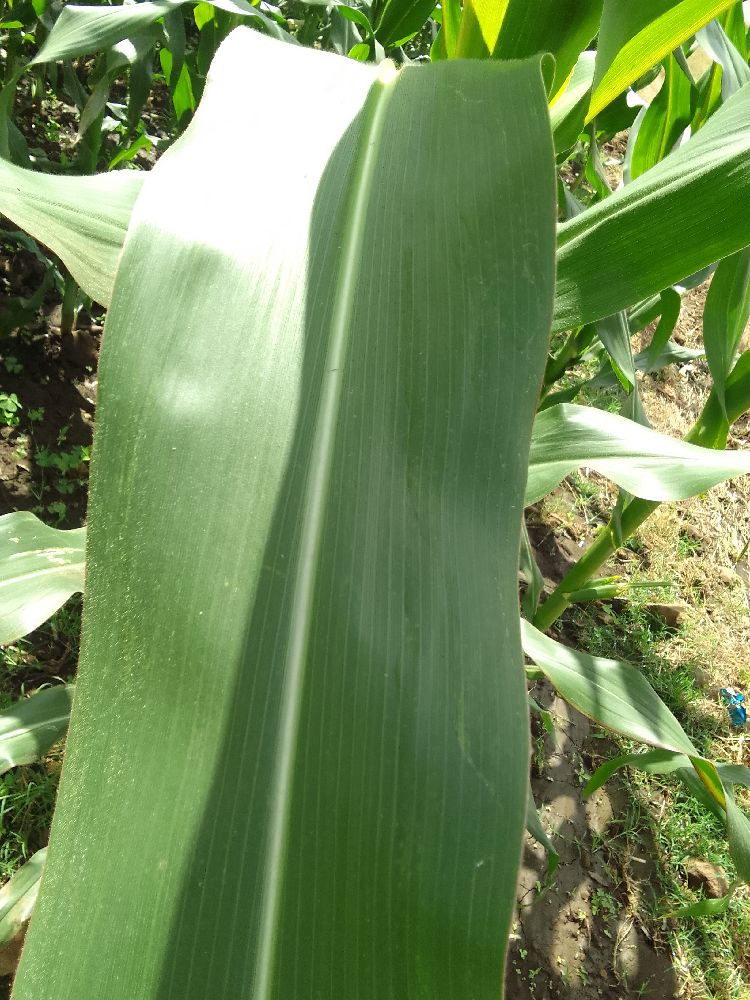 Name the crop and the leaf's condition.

maize, healthy
